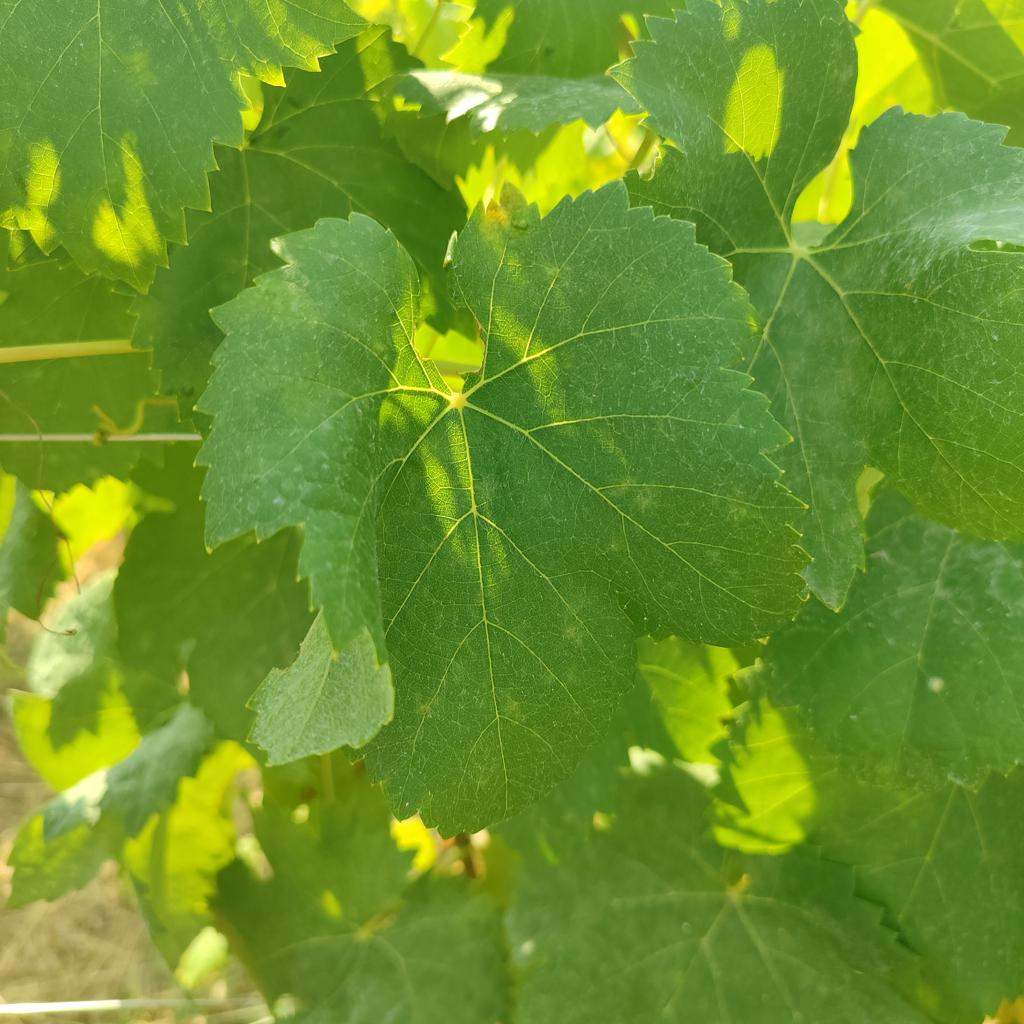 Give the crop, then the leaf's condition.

grapevine, healthy
